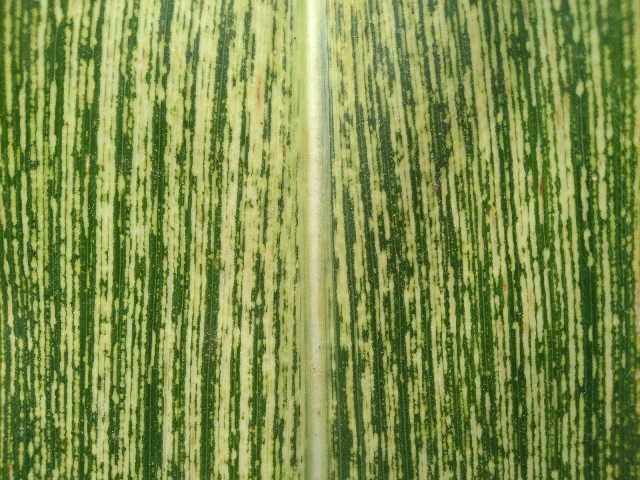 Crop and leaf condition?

maize, maize streak virus
